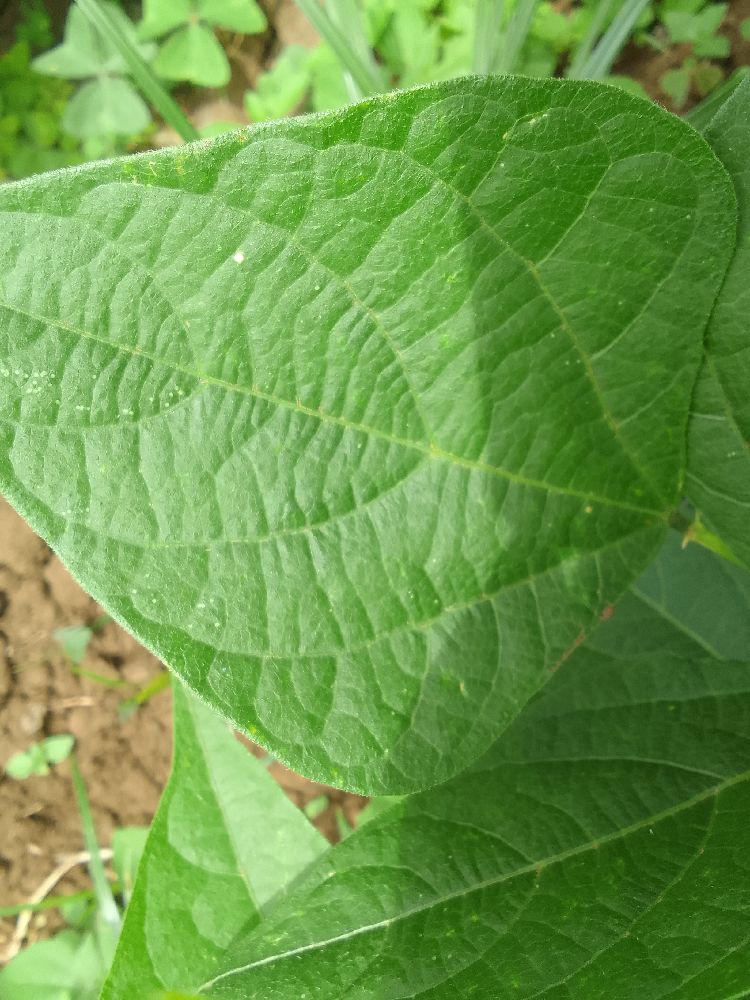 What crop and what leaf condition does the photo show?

common bean, healthy
